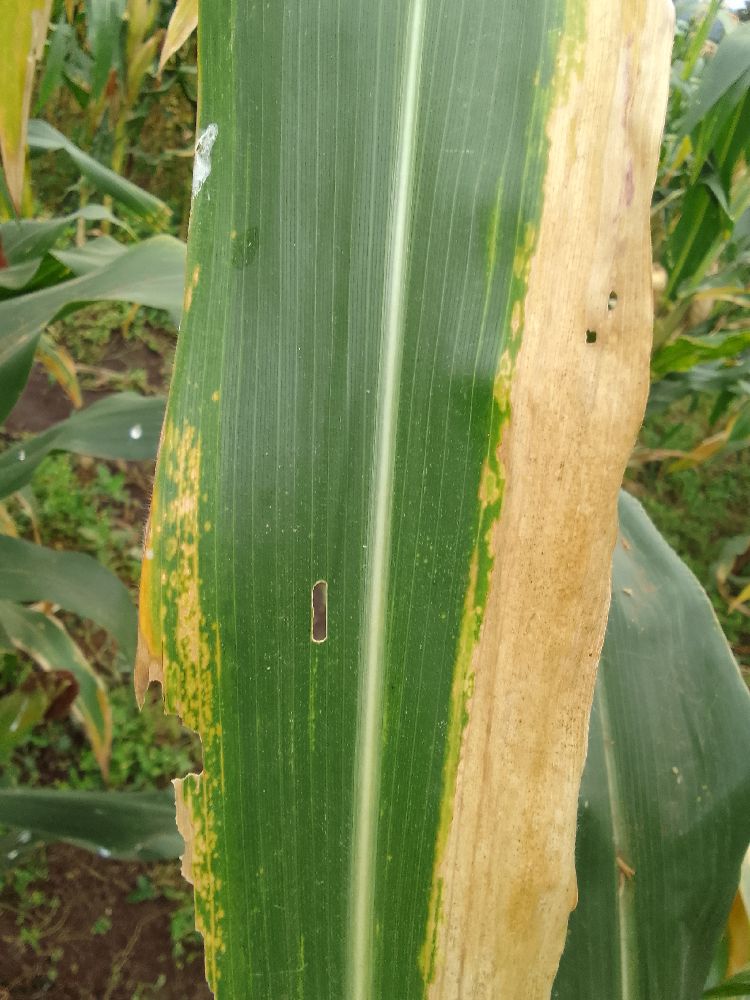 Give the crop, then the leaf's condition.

maize, maize lethal necrosis
